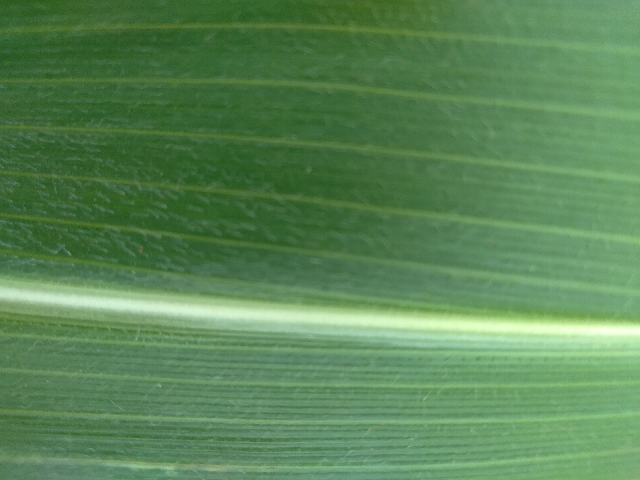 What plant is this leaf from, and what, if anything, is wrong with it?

maize, healthy
